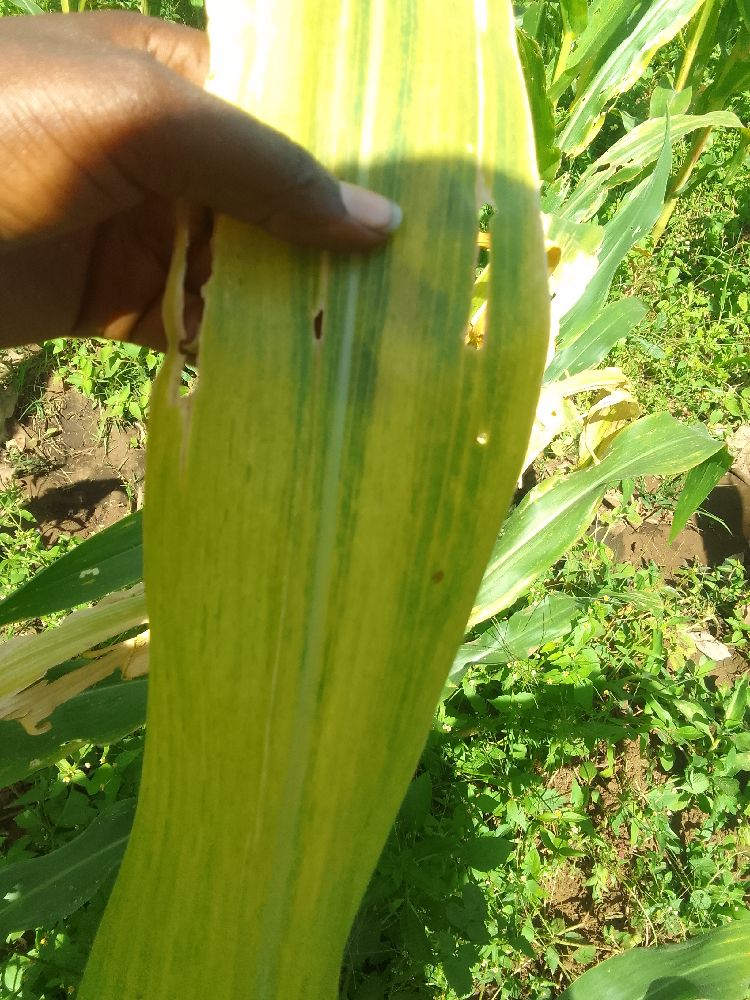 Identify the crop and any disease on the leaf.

maize, maize lethal necrosis
